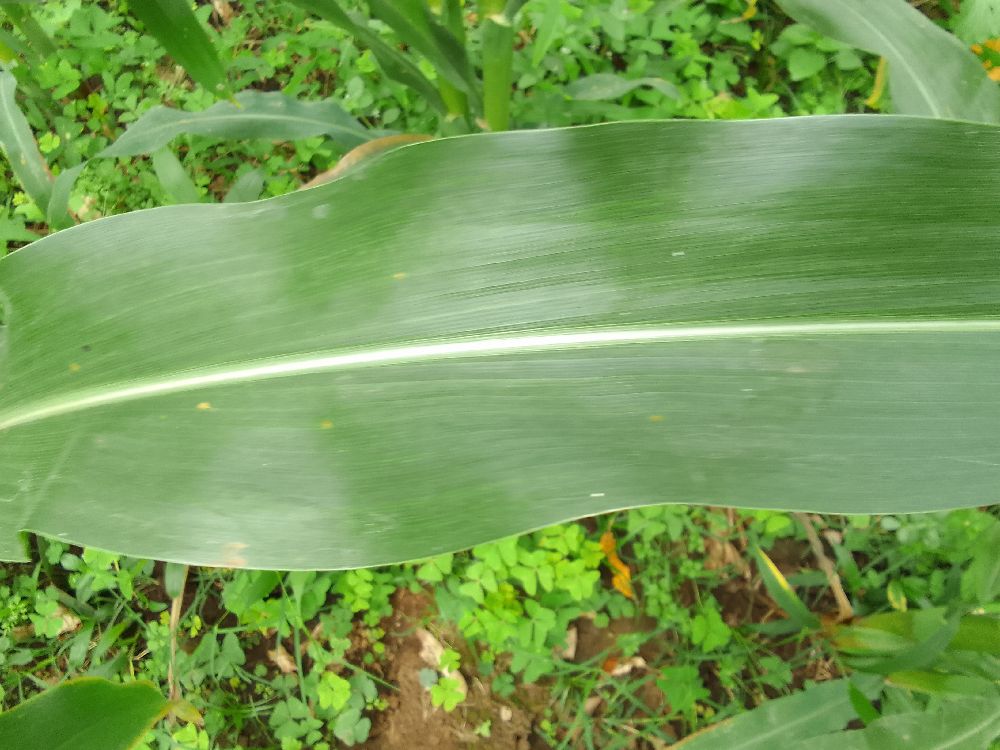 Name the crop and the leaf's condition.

maize, healthy
